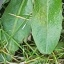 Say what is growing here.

structured weed
